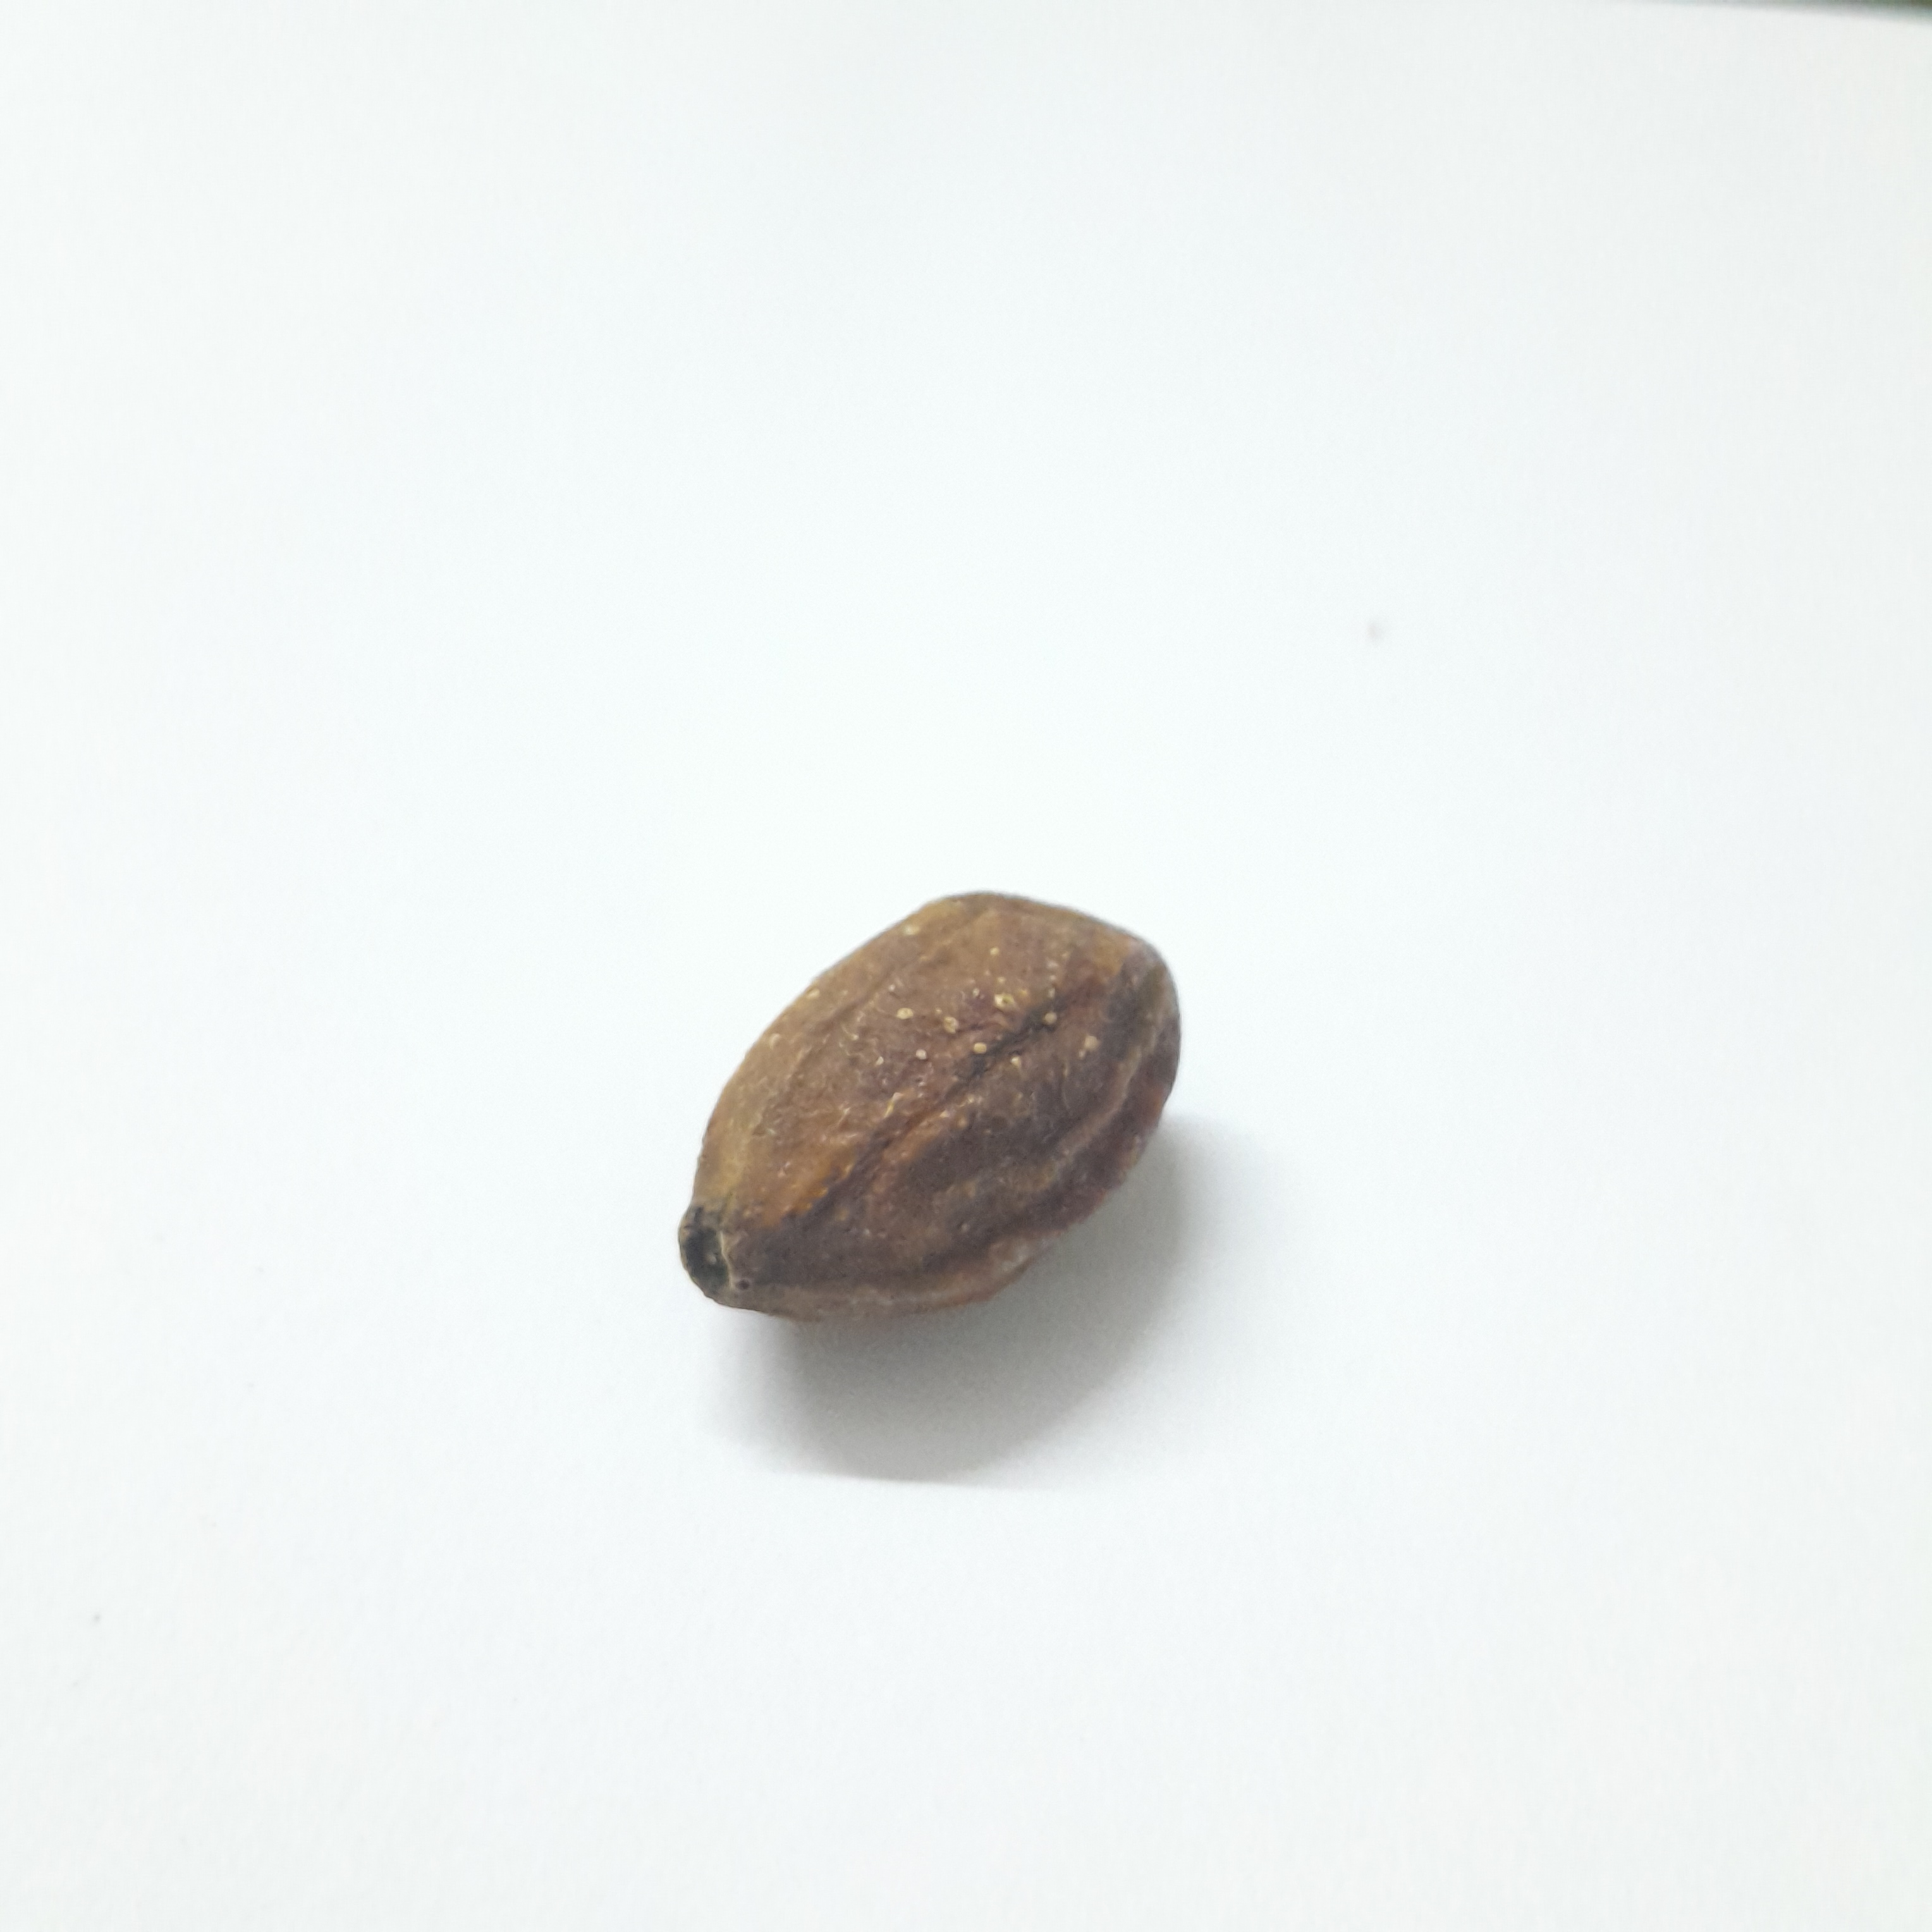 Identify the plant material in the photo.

hirdaa
